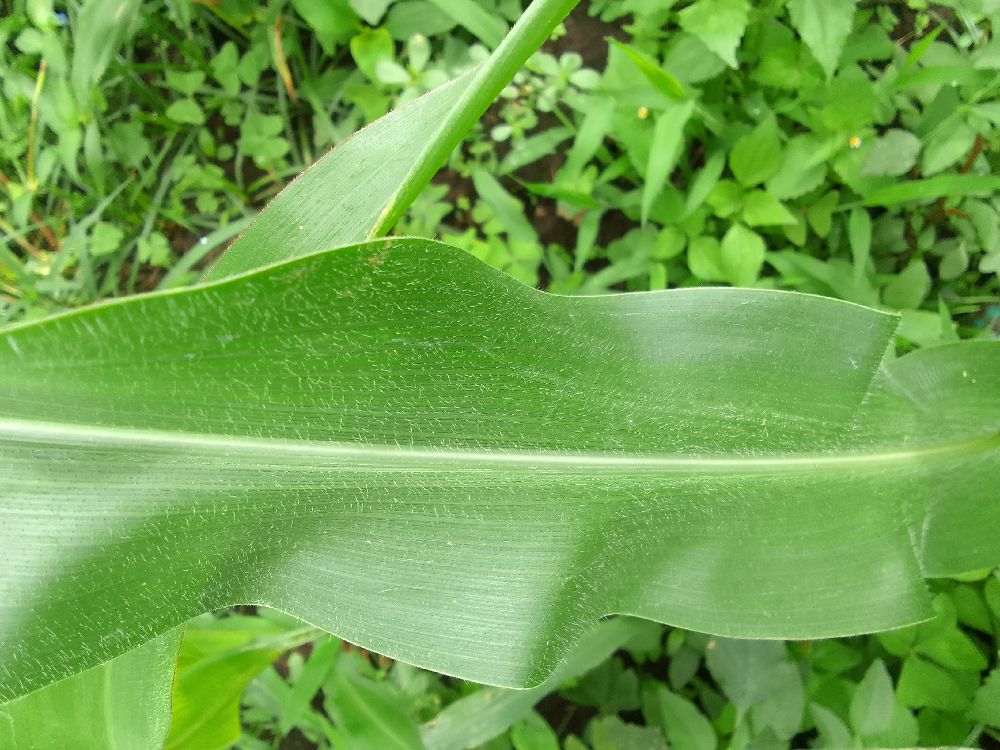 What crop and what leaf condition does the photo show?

maize, healthy
